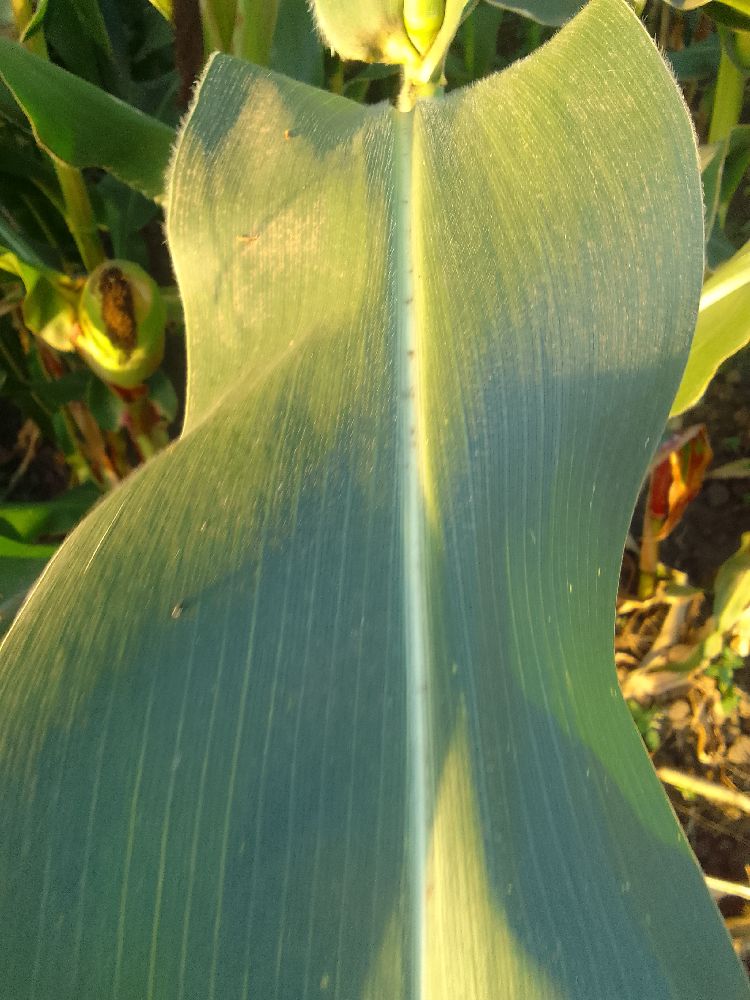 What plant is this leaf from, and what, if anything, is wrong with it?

maize, healthy
